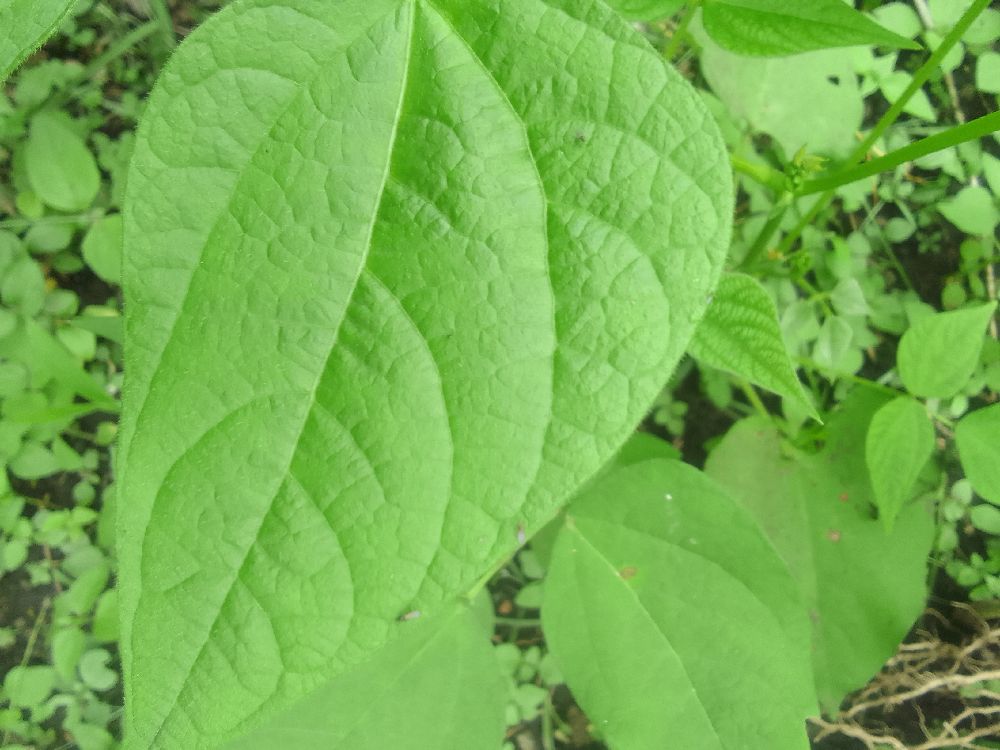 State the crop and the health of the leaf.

common bean, healthy
